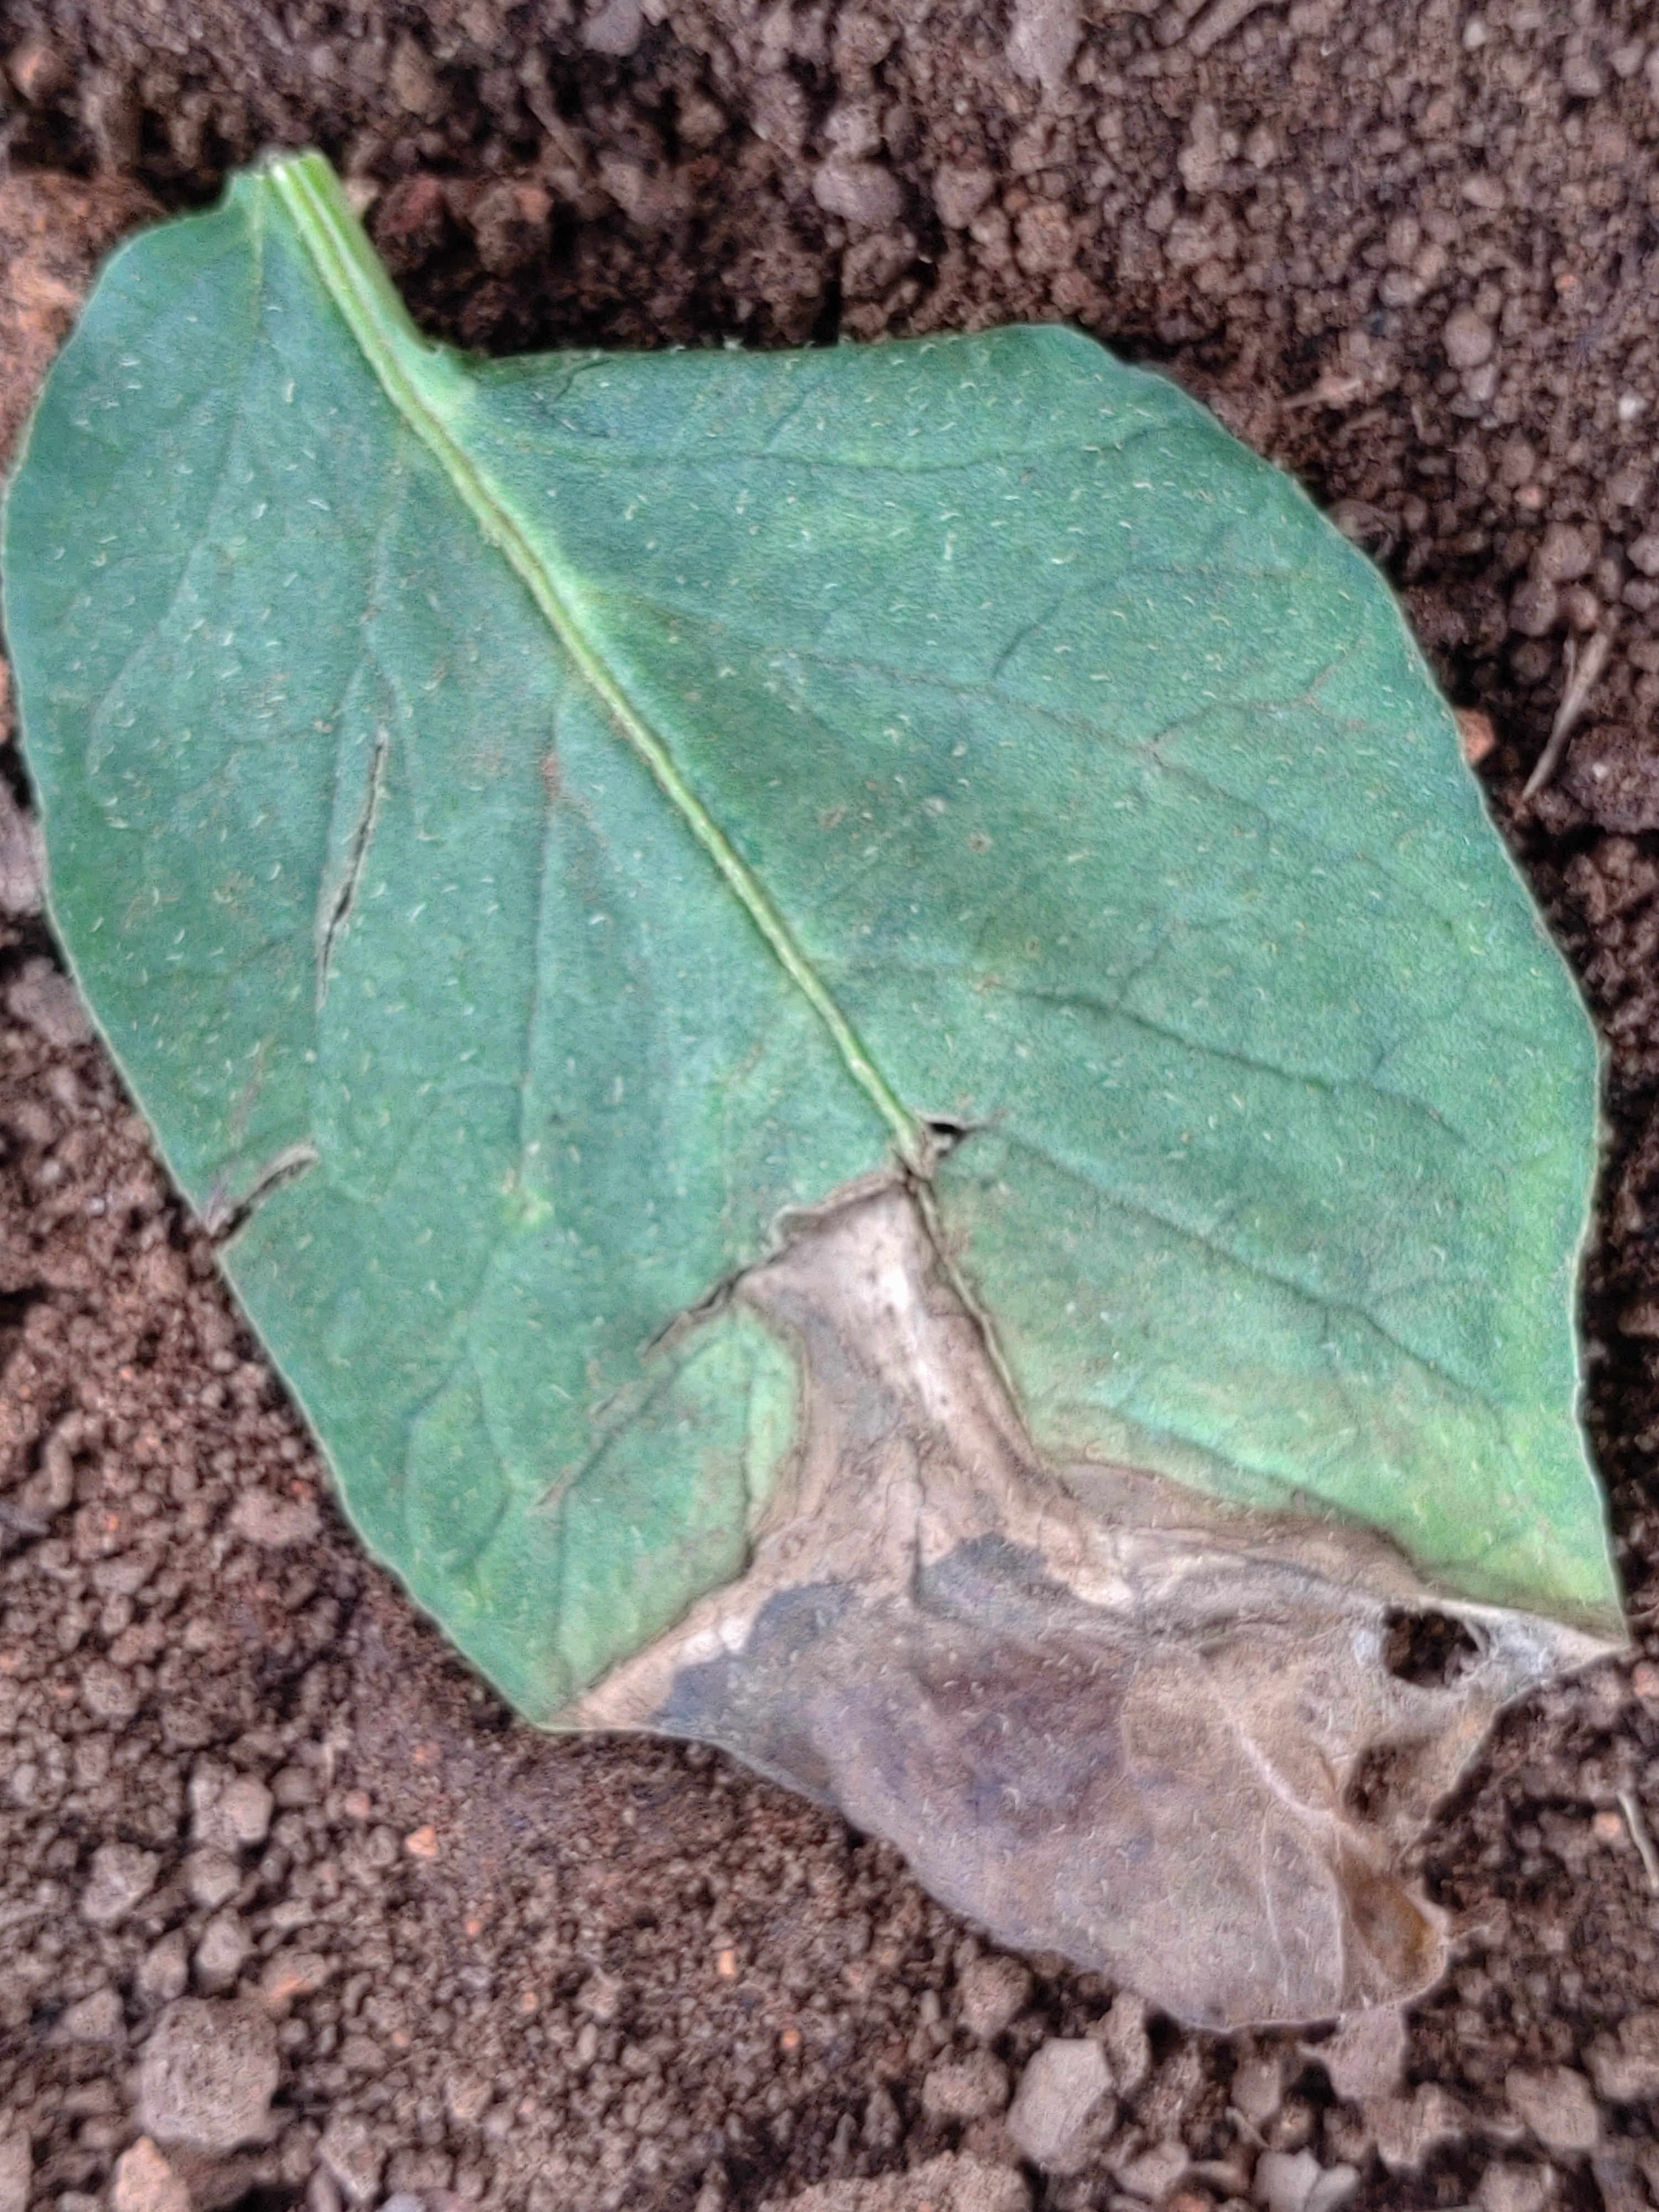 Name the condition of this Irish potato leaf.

early blight
